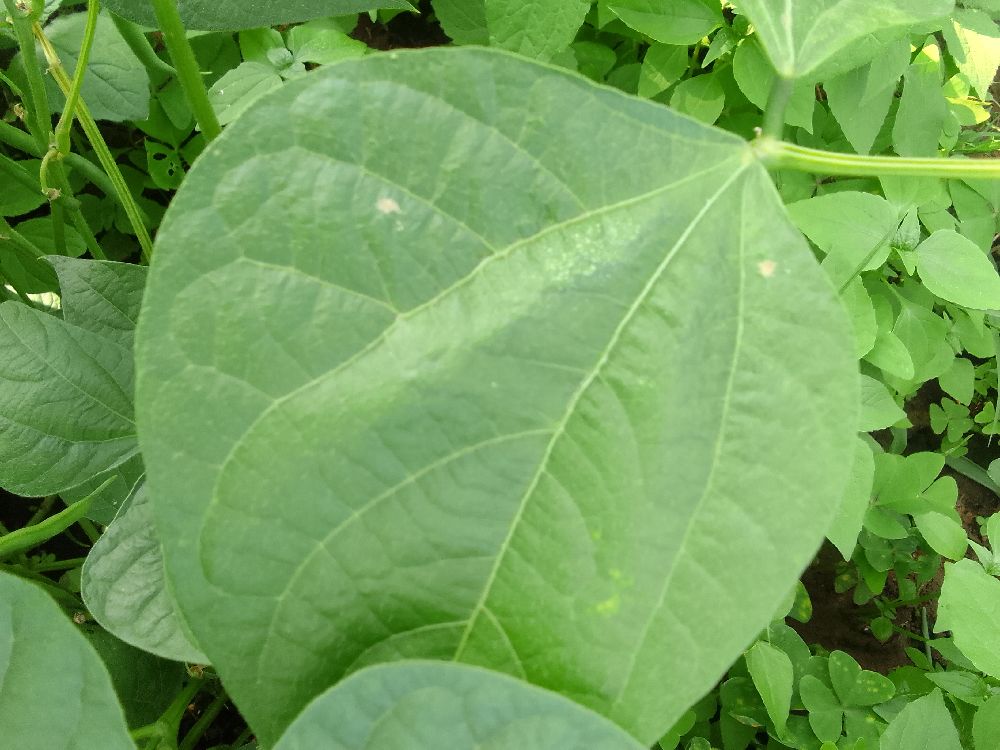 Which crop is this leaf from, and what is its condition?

common bean, healthy
